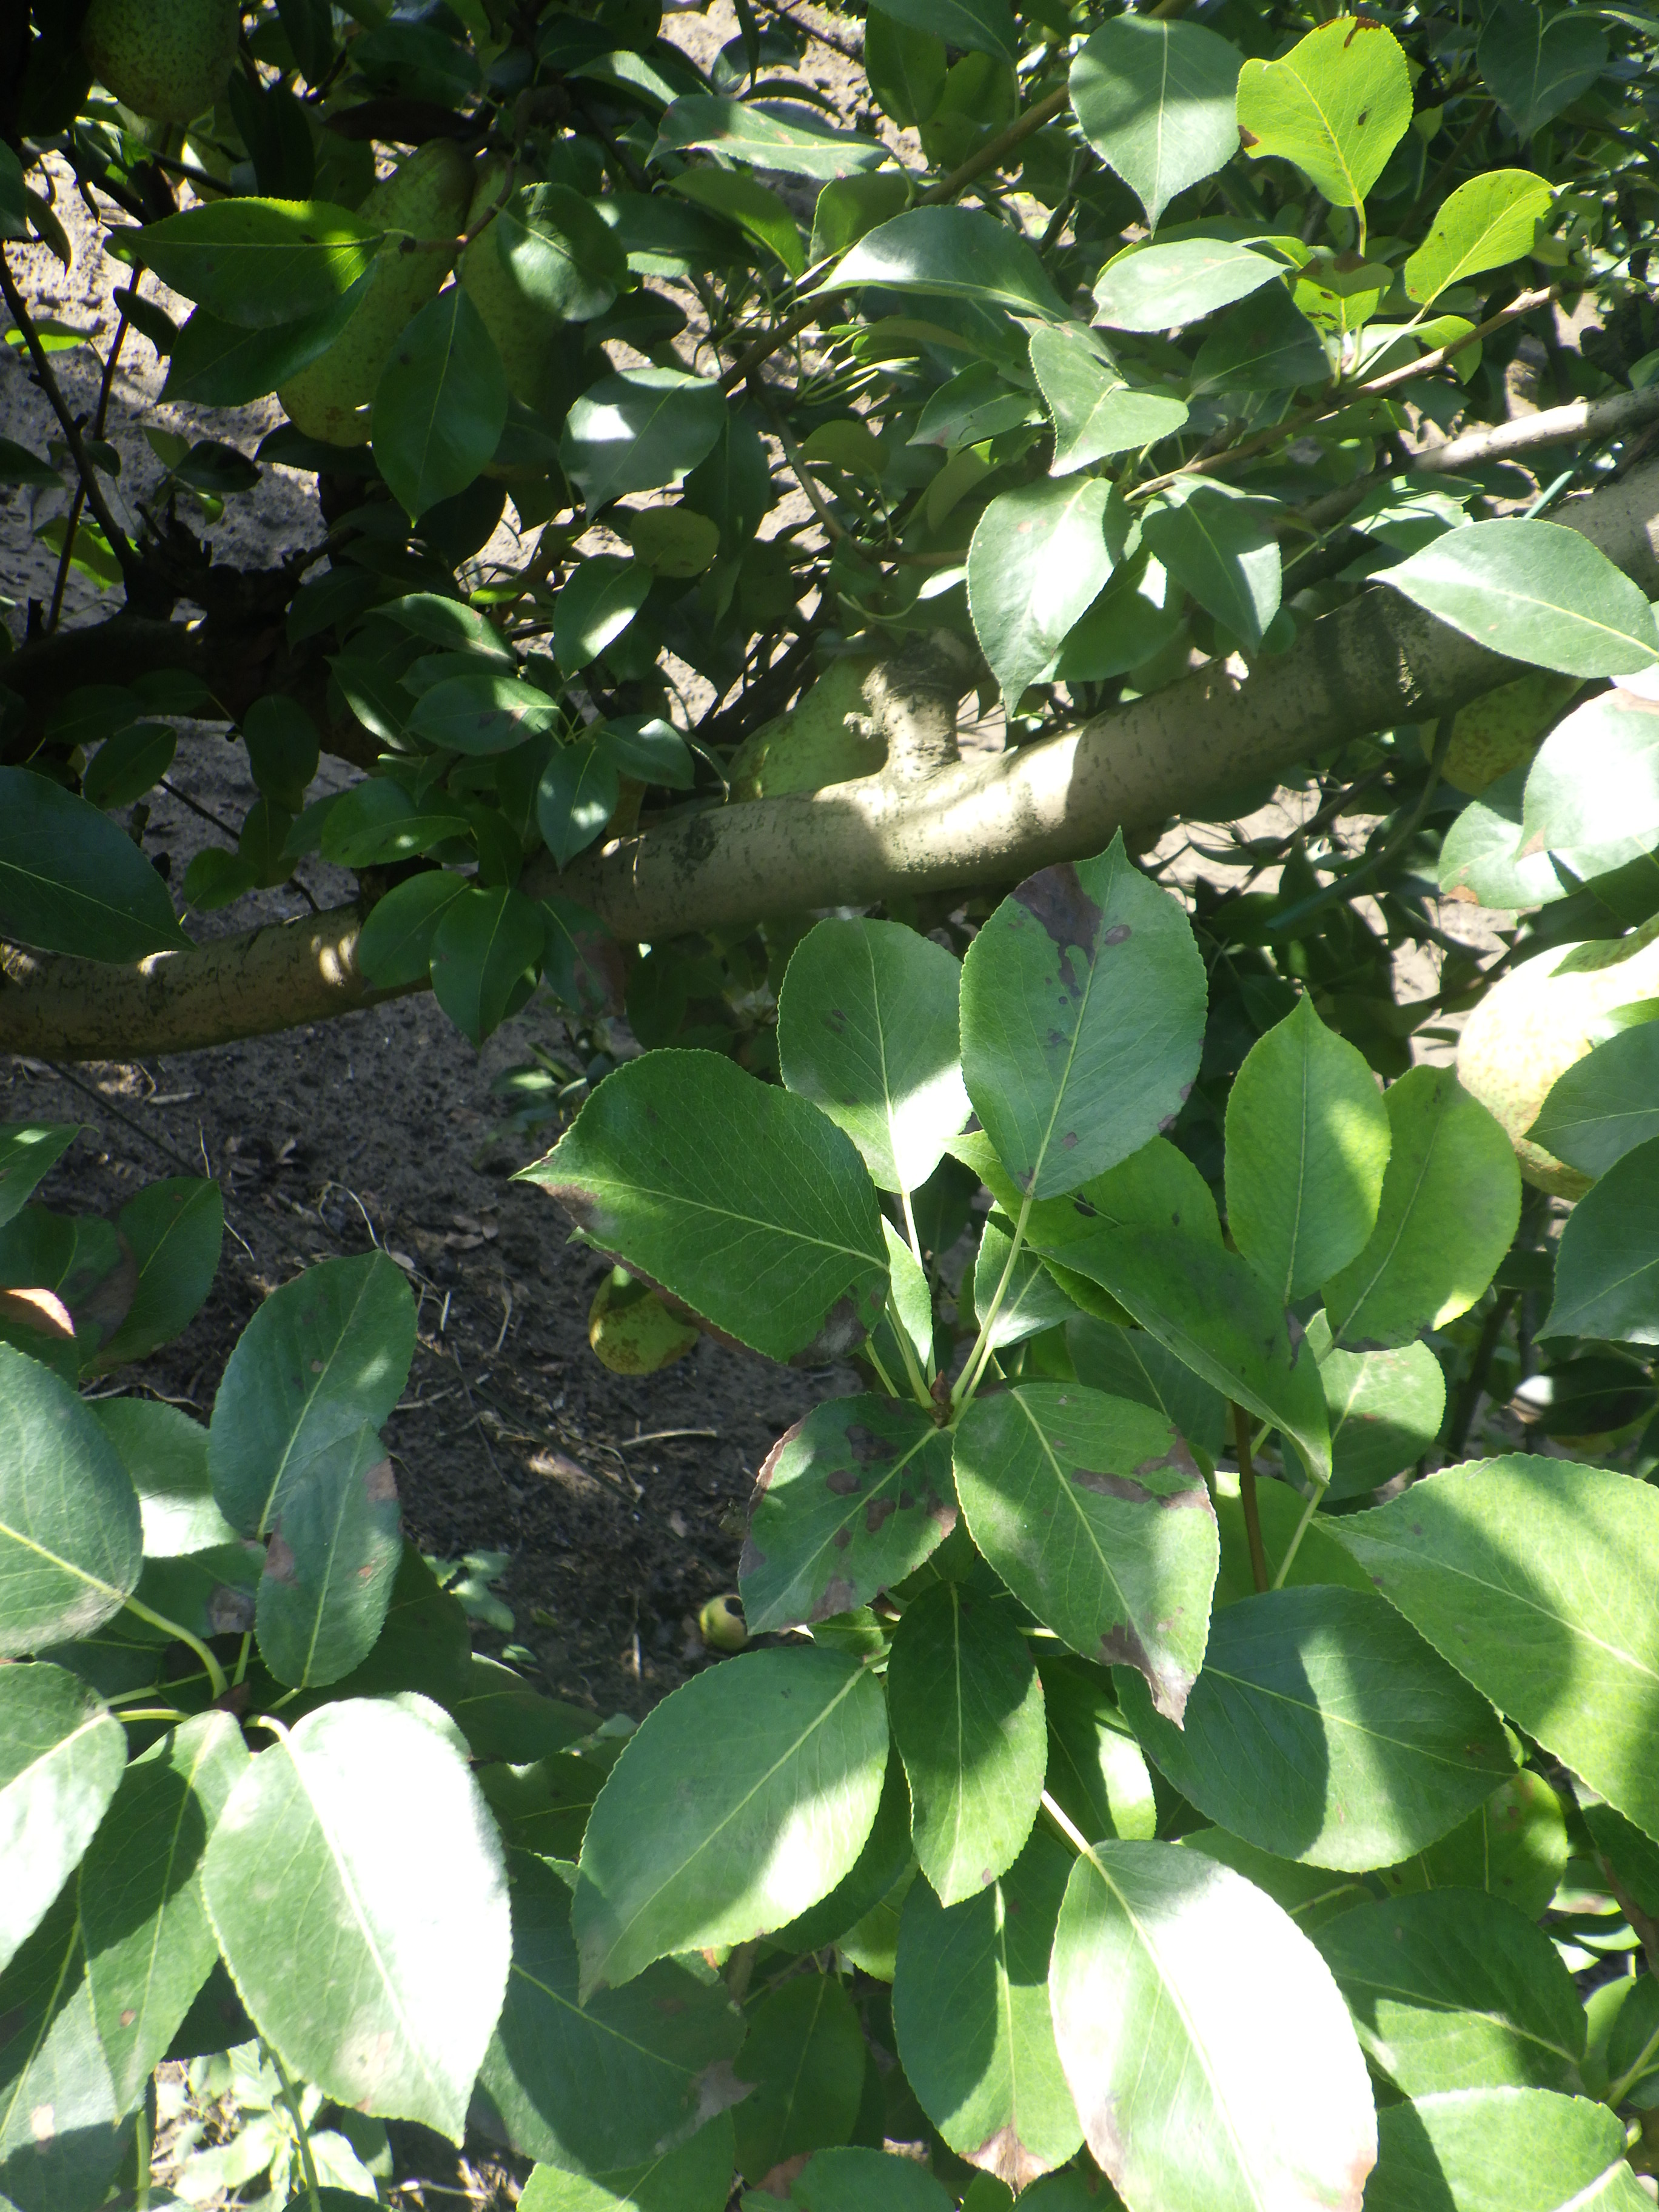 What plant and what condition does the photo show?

pear, black spot, chemical damage
